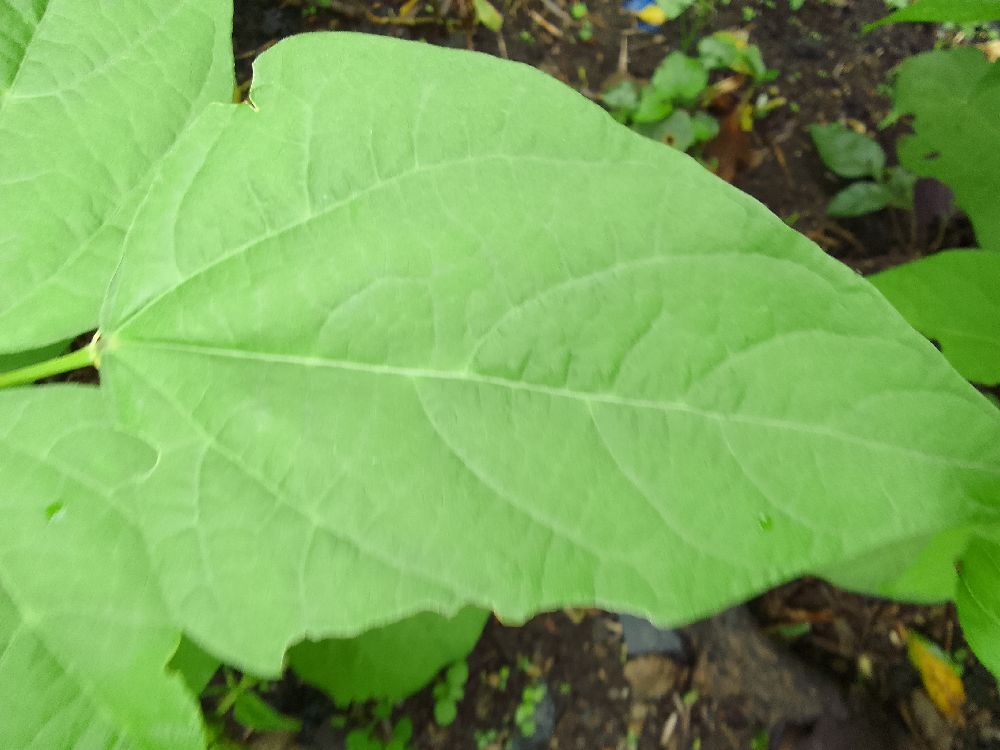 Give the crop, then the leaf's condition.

common bean, healthy
